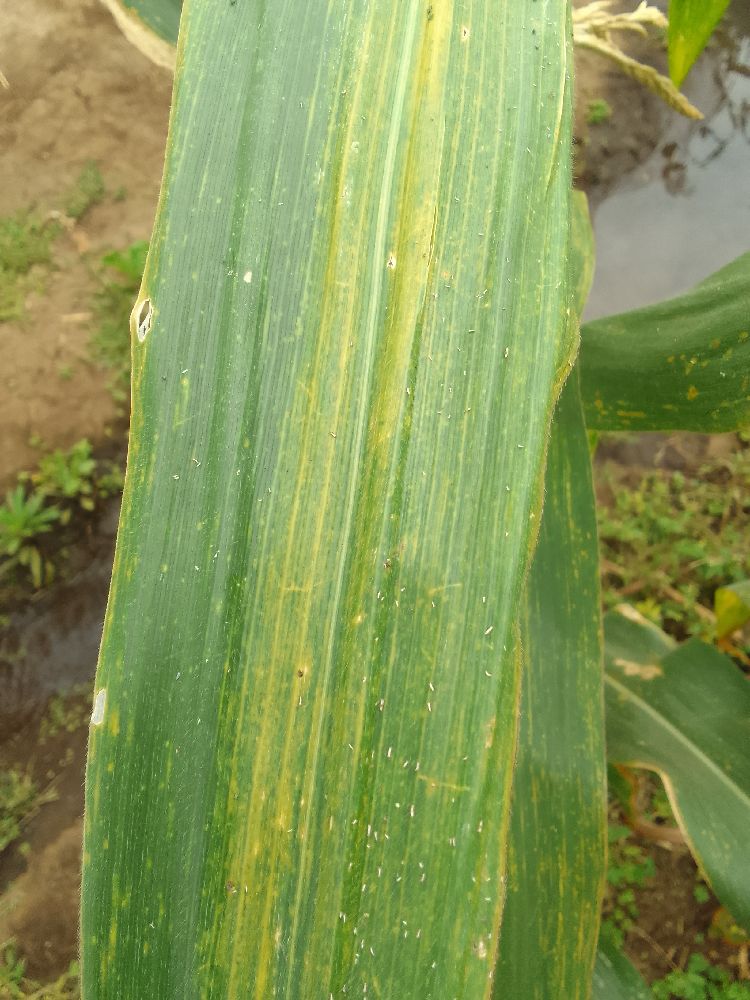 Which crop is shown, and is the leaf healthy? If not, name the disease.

maize, maize lethal necrosis
